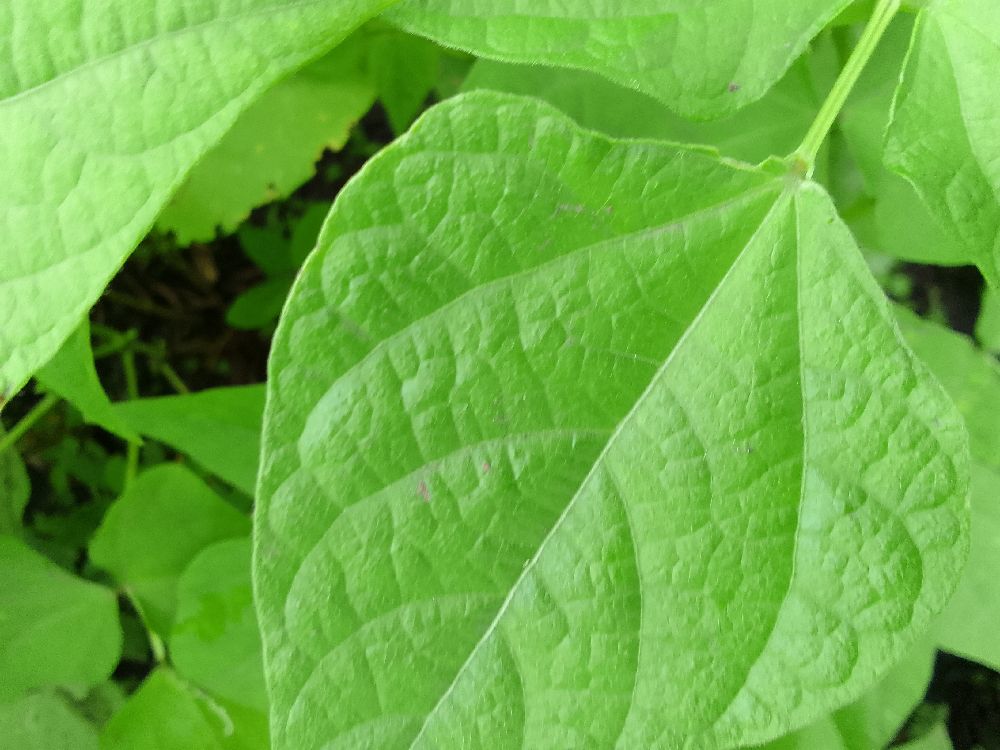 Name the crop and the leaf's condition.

common bean, healthy
